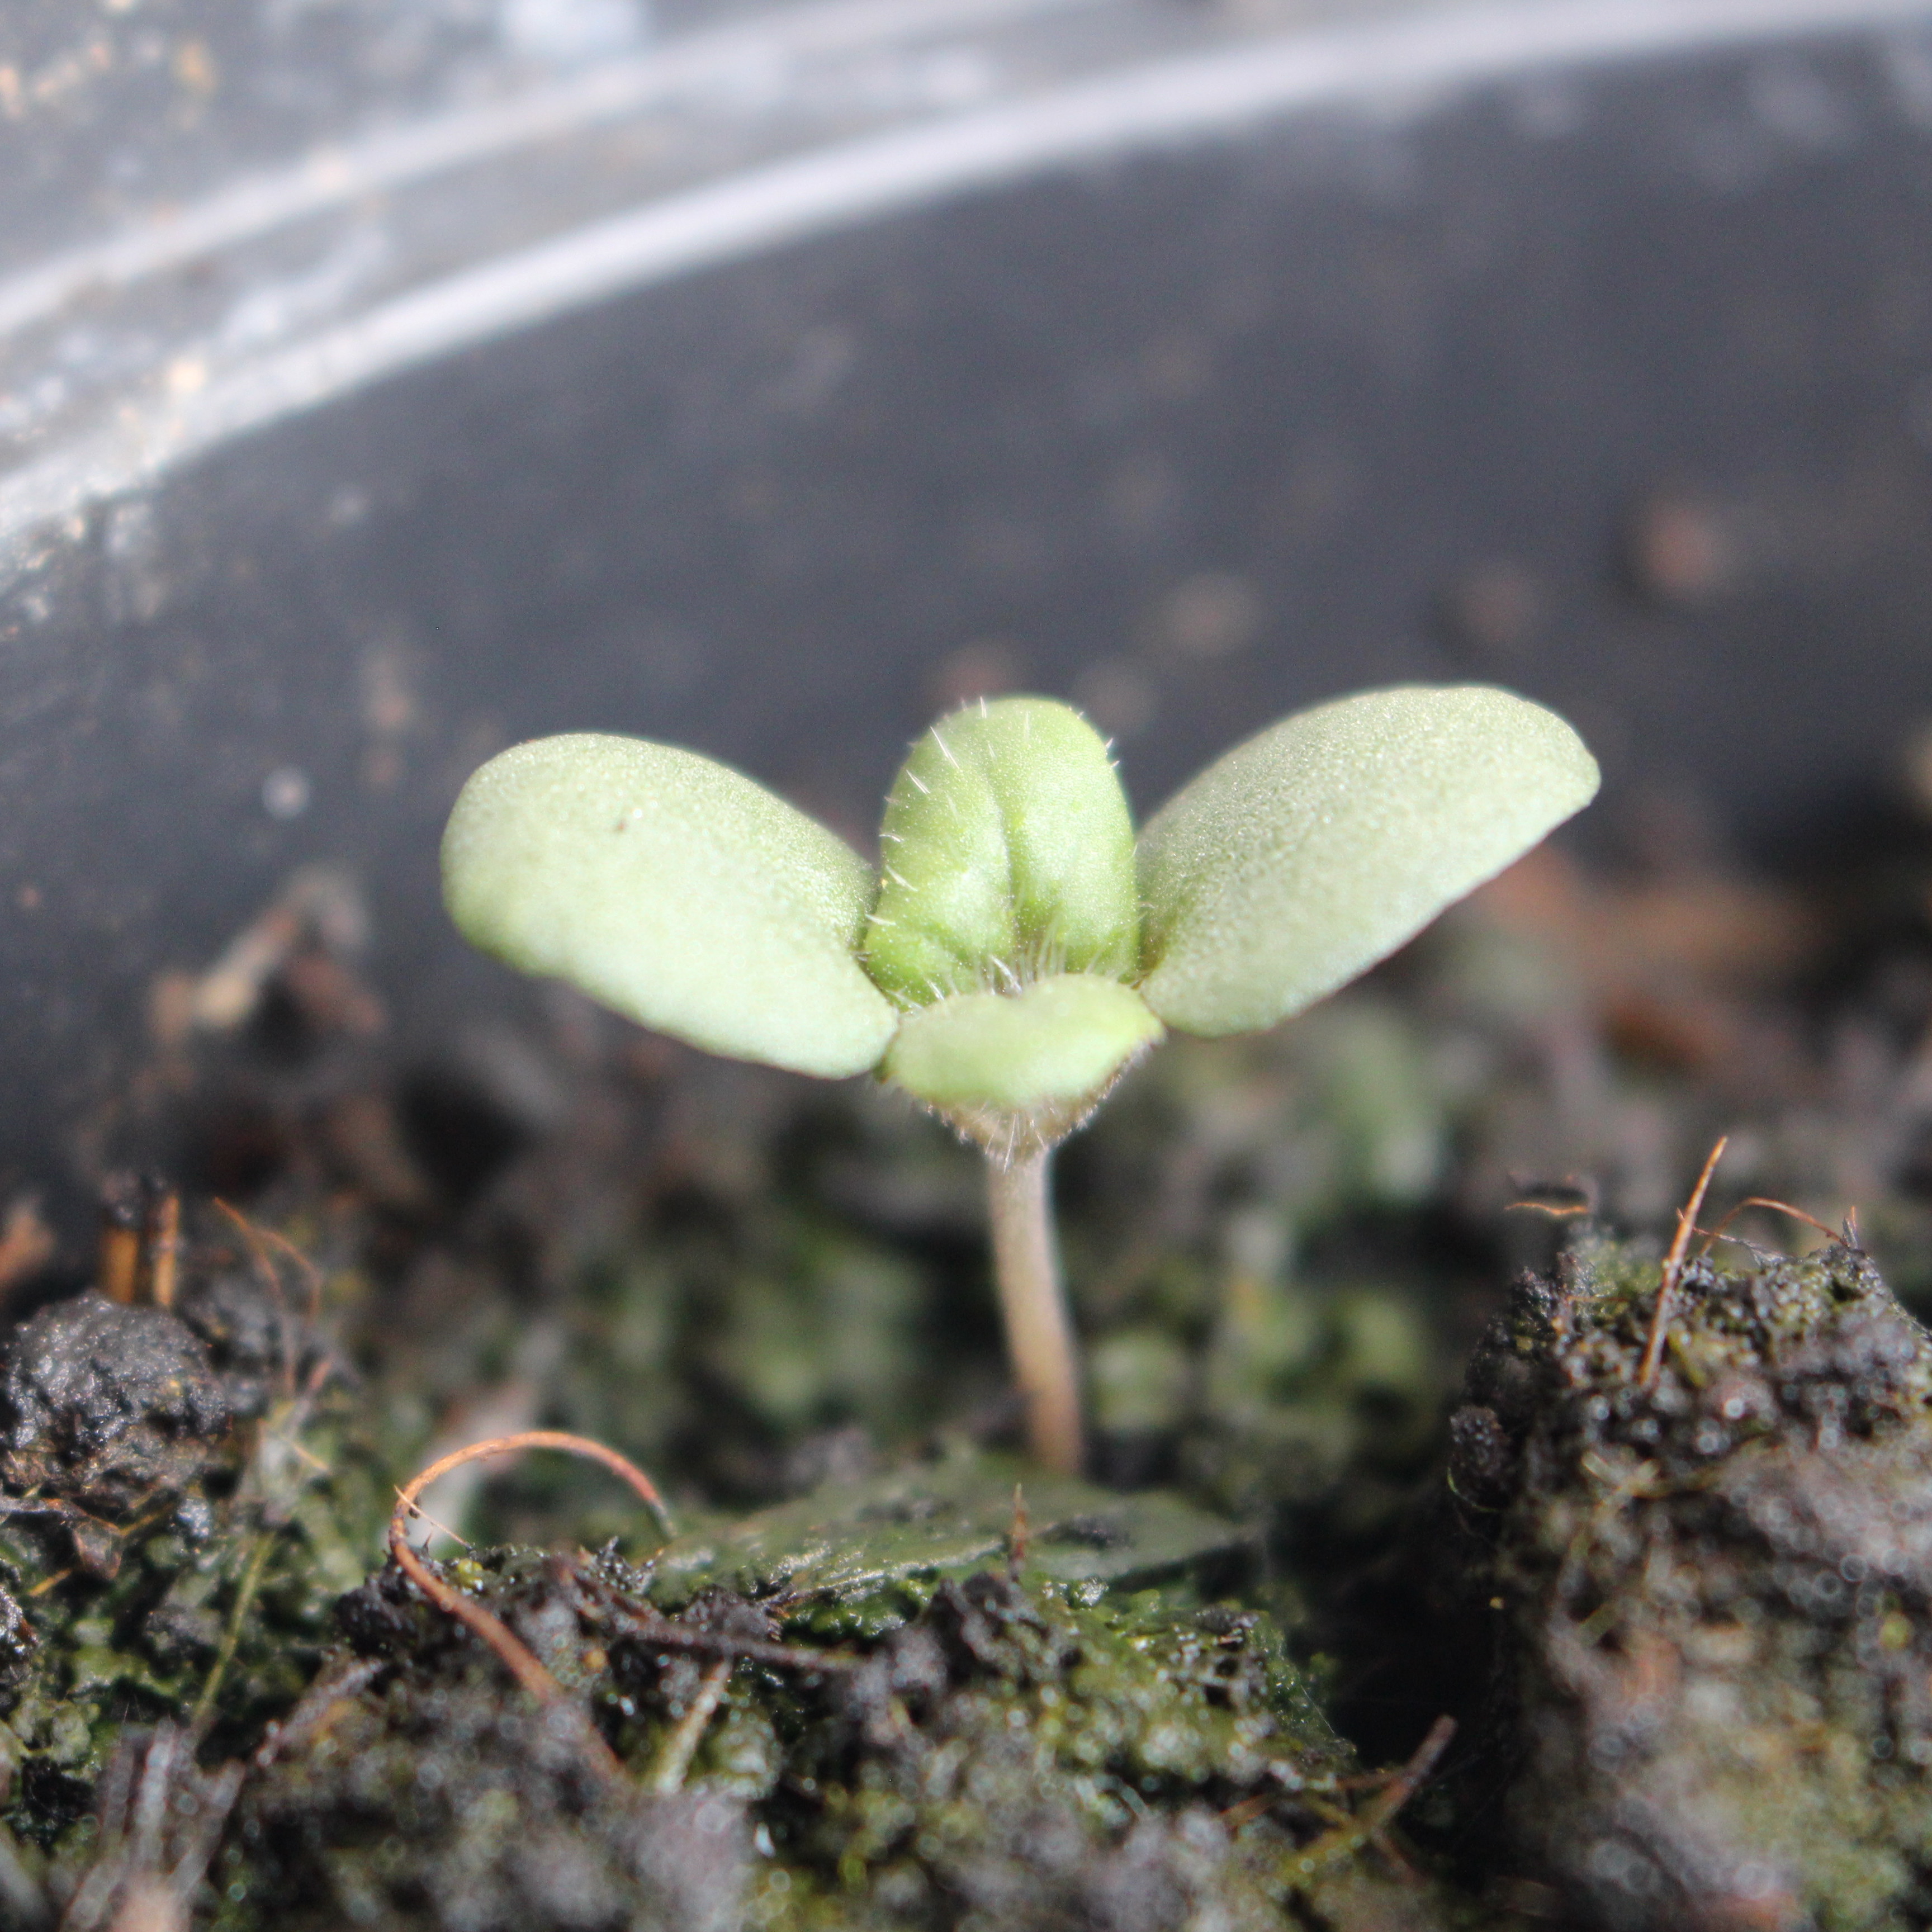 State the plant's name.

Veronica persica
